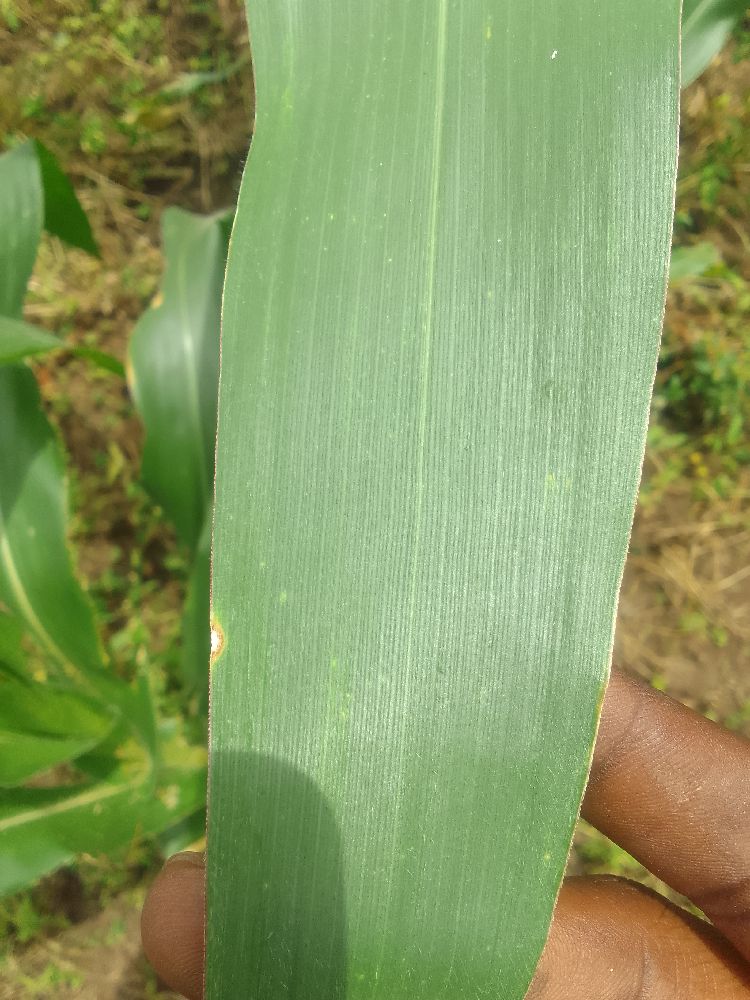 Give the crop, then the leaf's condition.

maize, healthy
